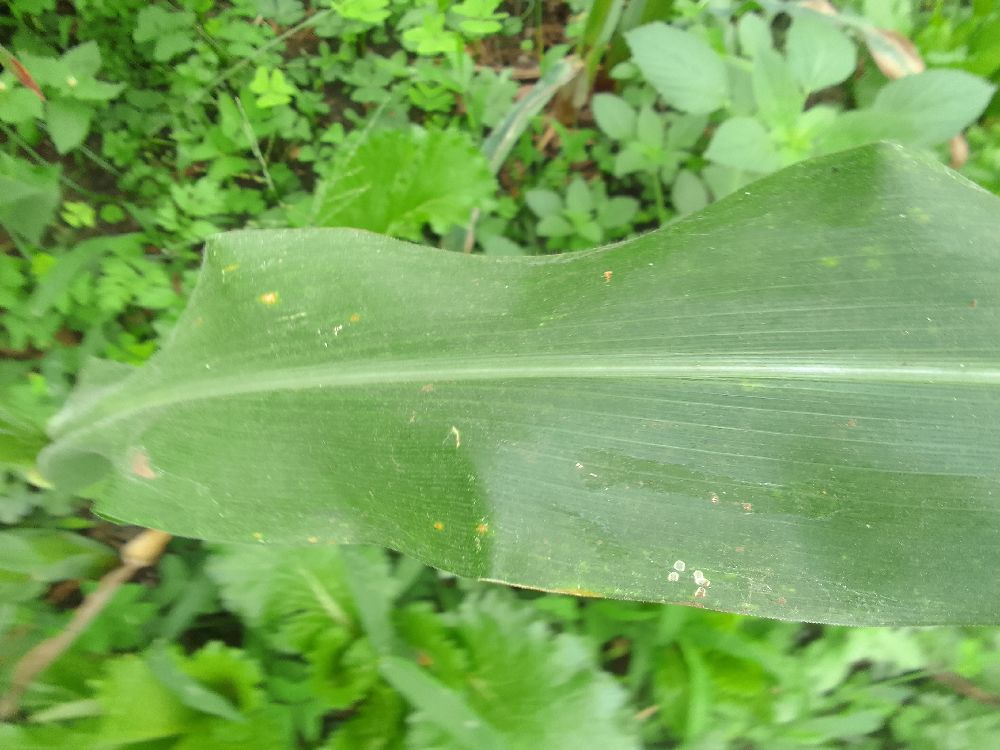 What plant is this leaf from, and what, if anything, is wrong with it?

maize, healthy
